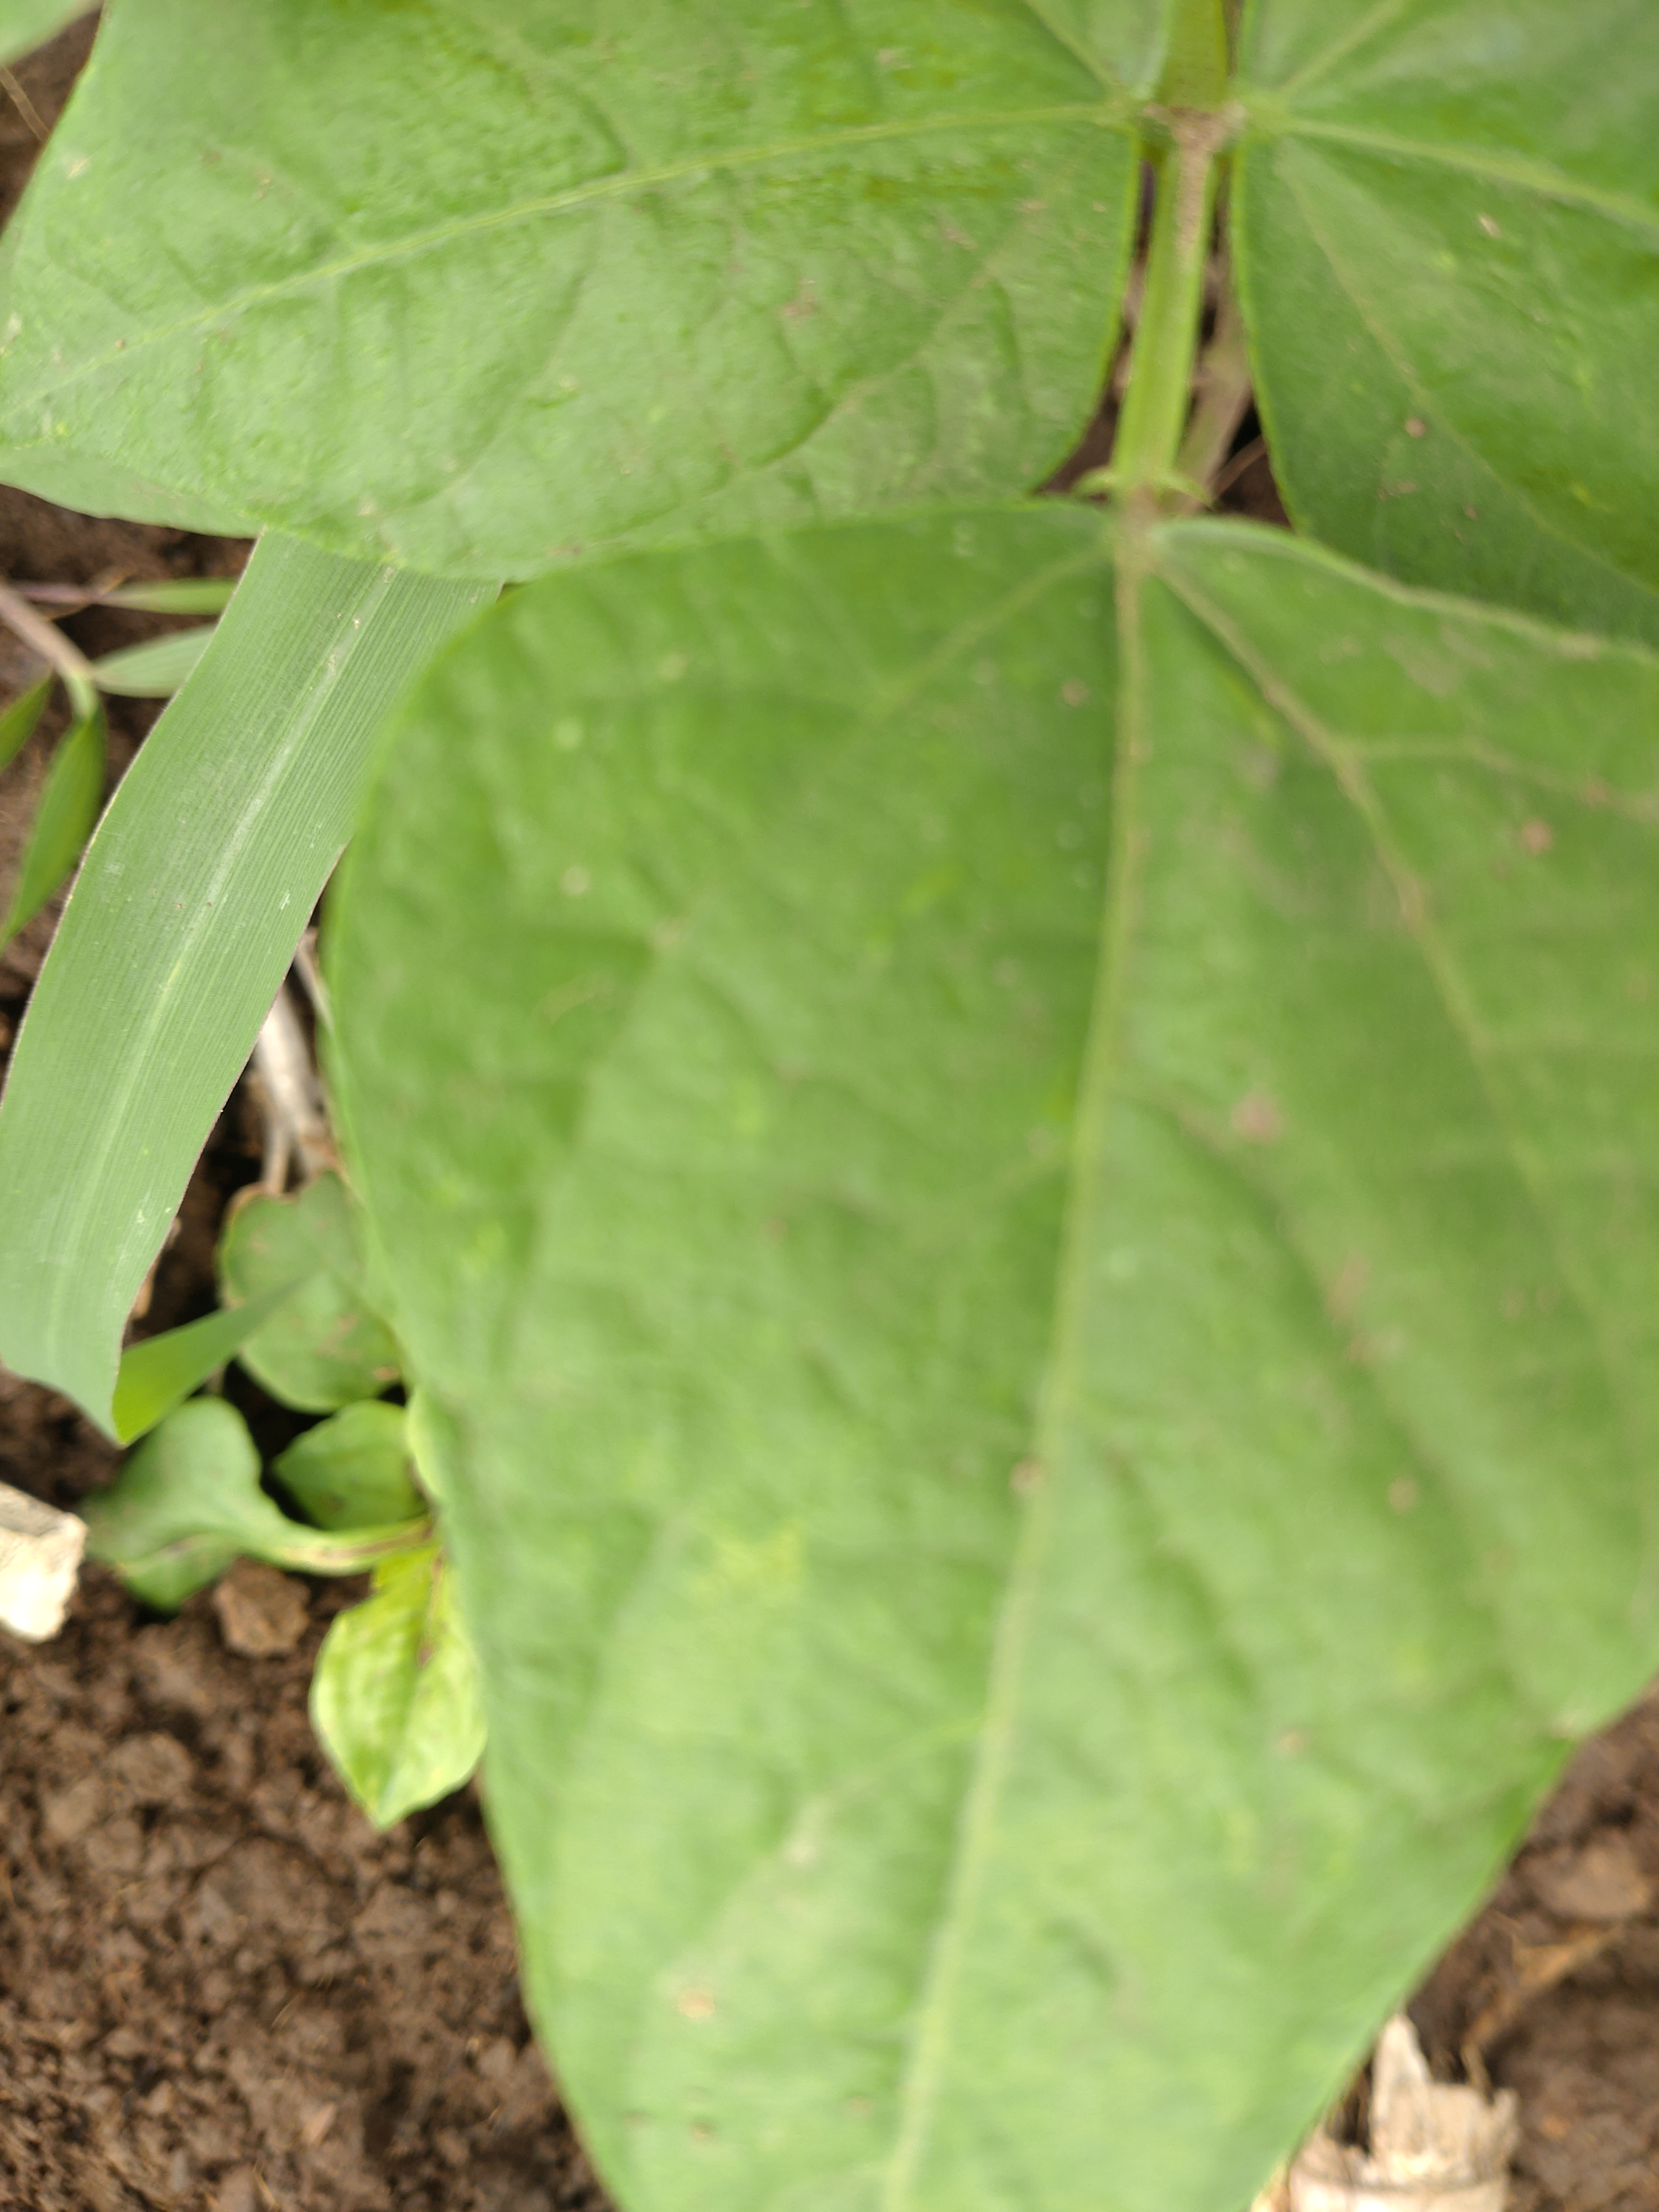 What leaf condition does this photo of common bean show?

healthy
